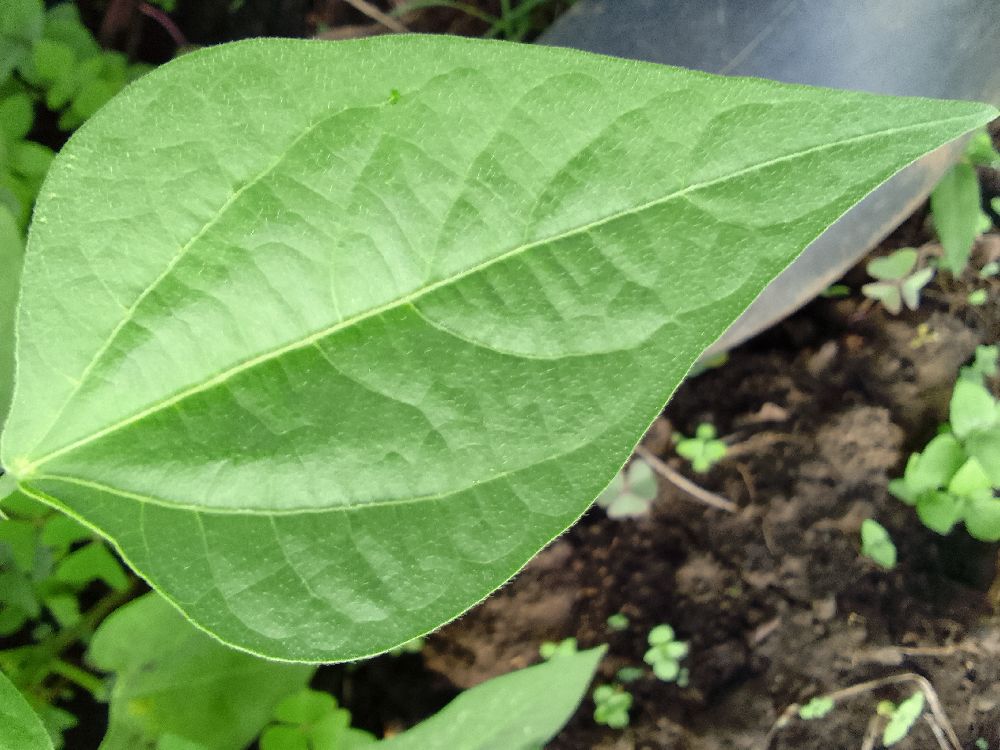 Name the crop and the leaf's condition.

common bean, healthy
